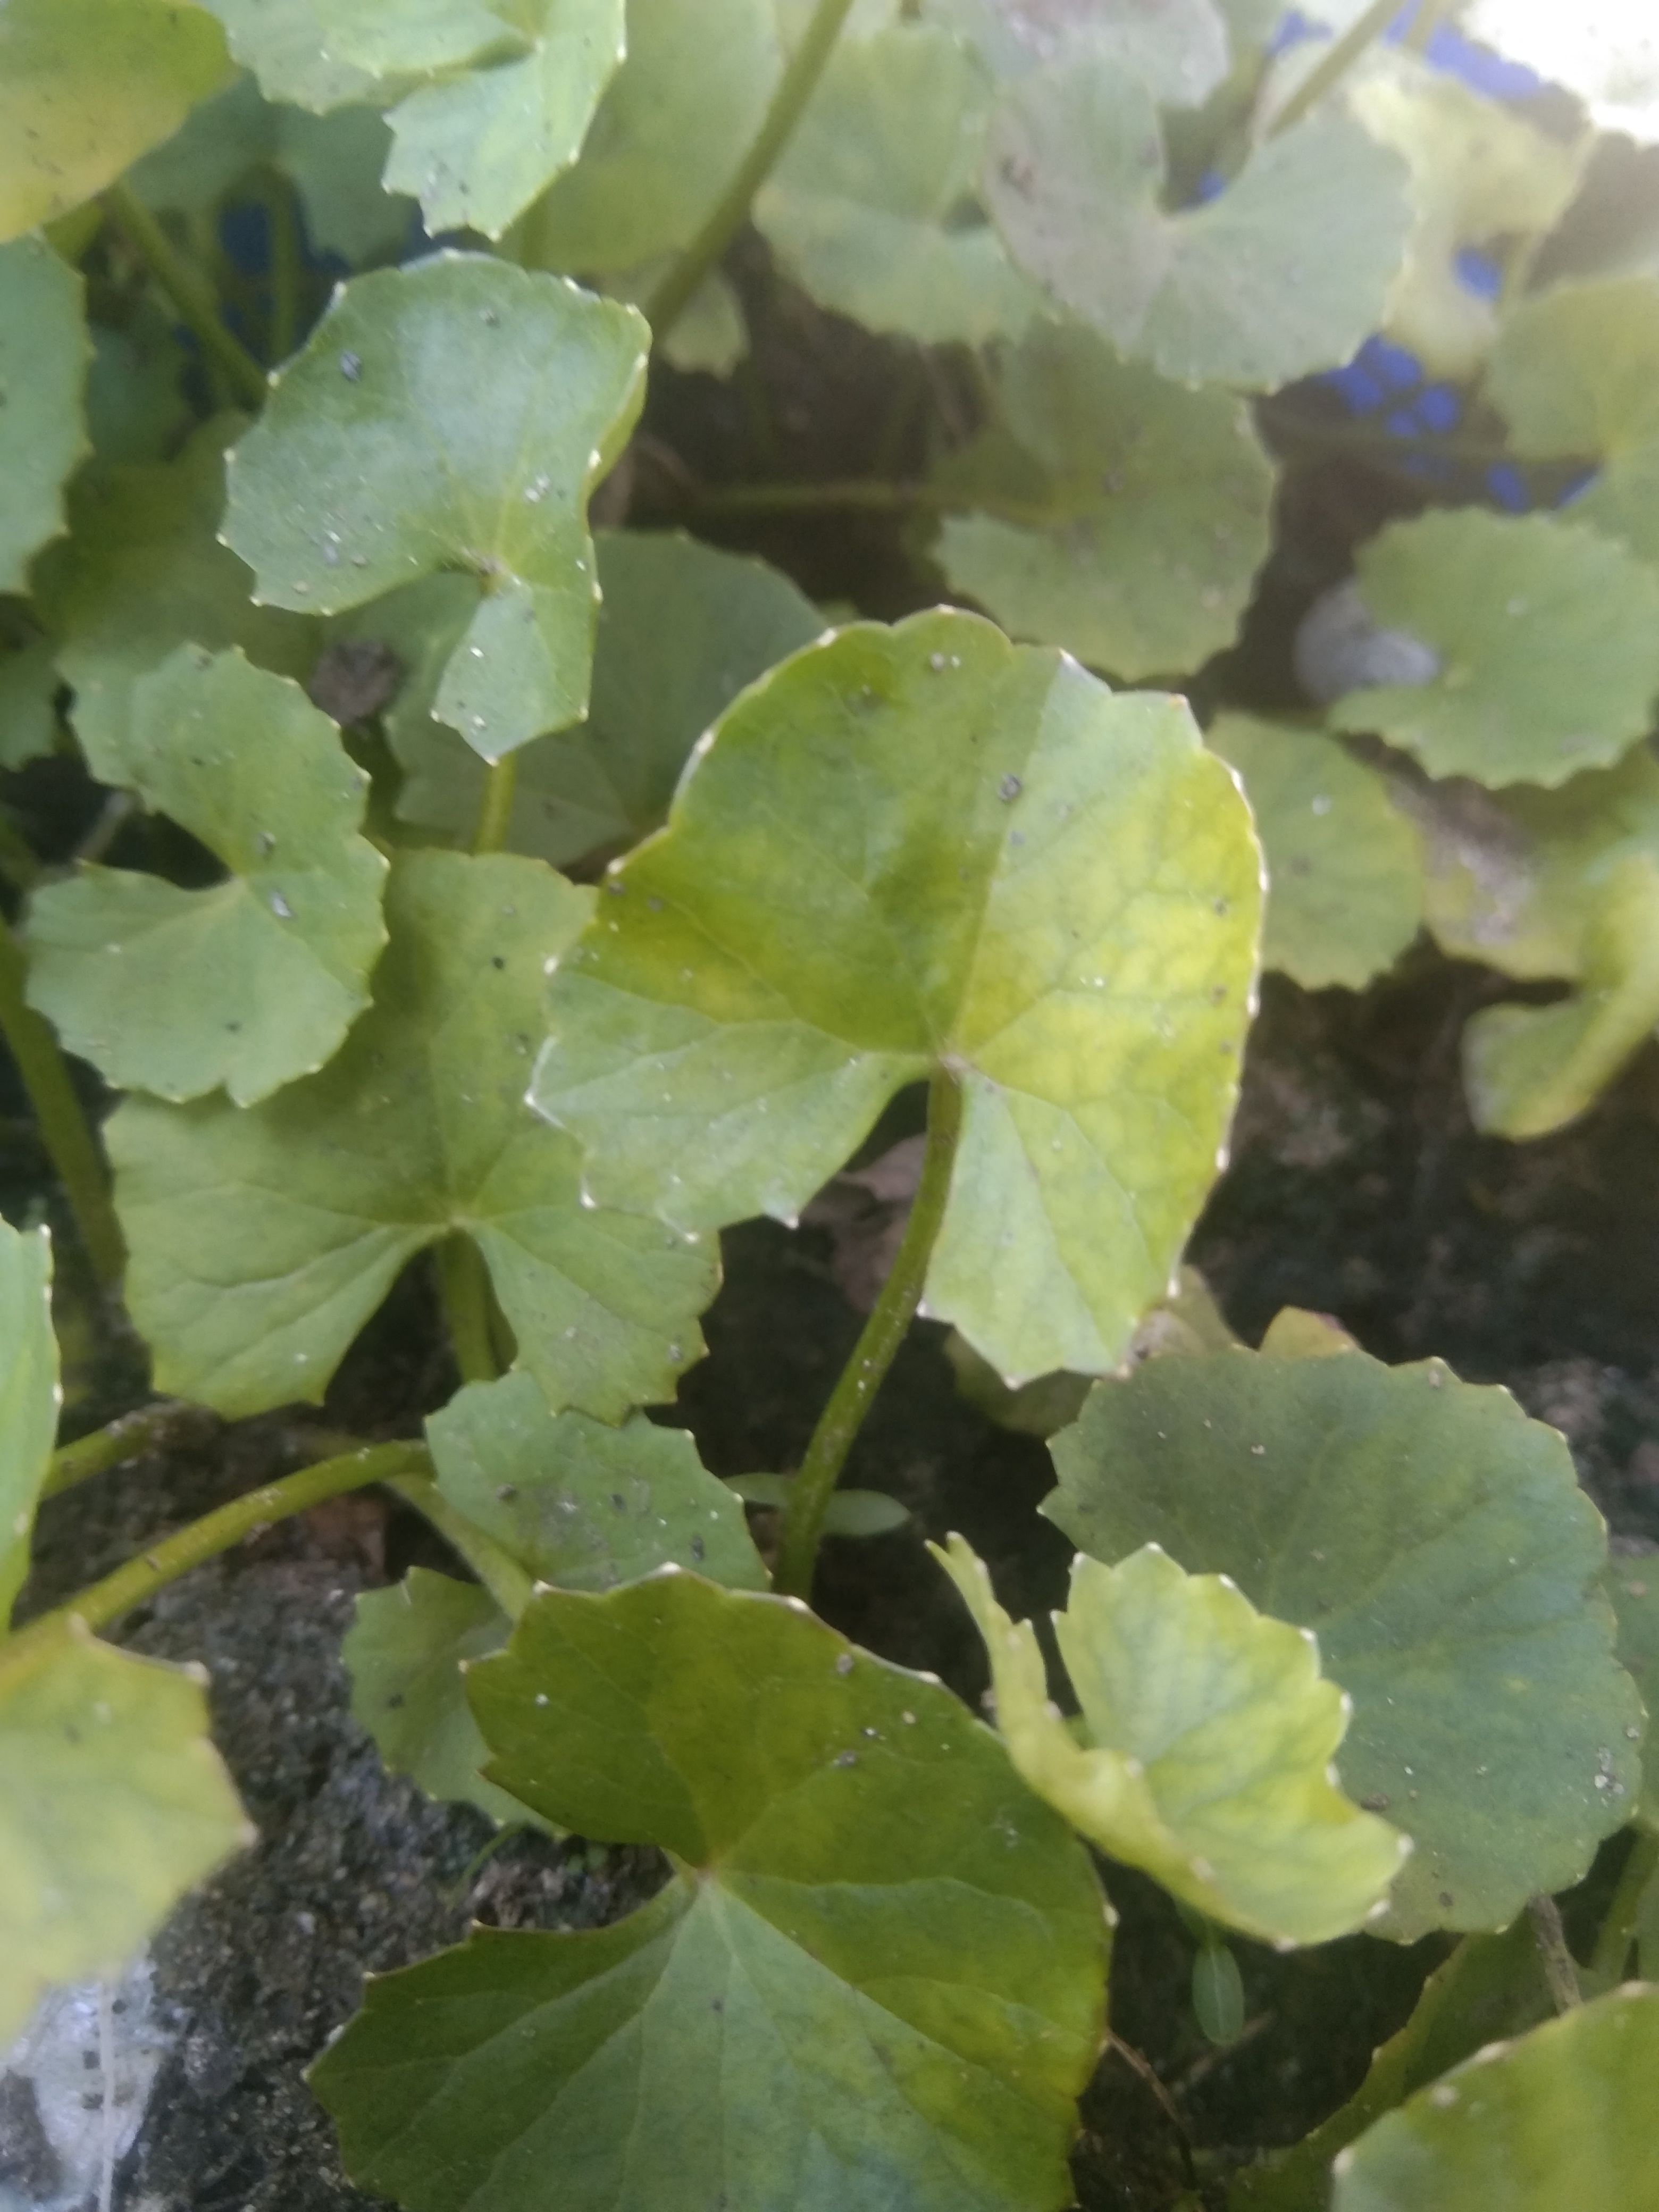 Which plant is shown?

thankuni
